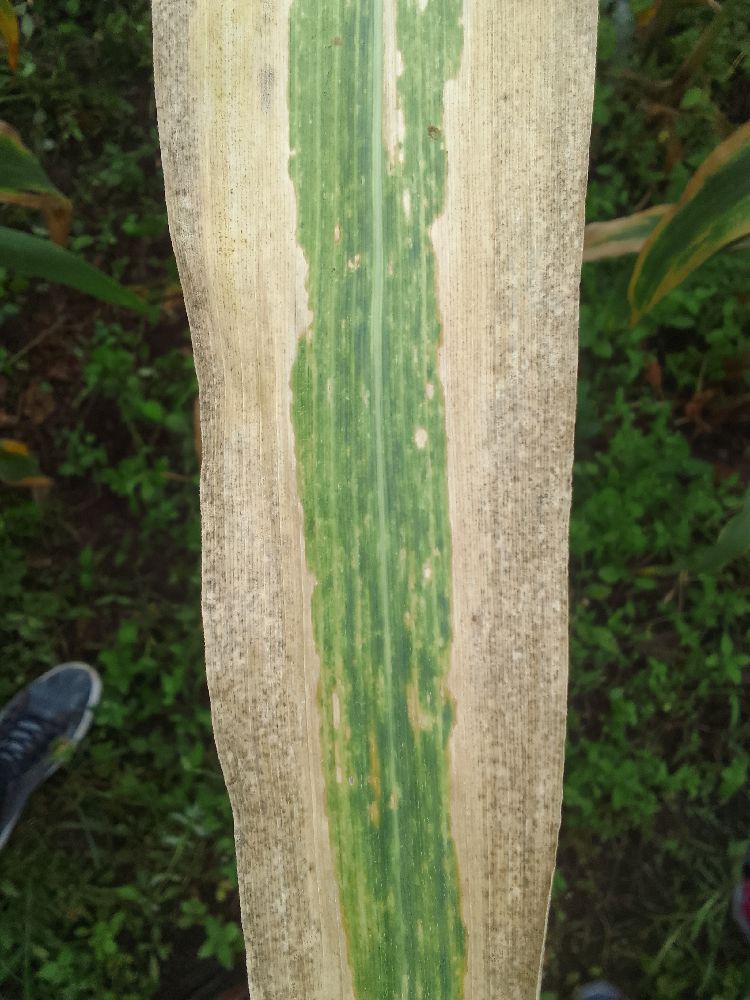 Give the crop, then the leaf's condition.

maize, maize lethal necrosis
